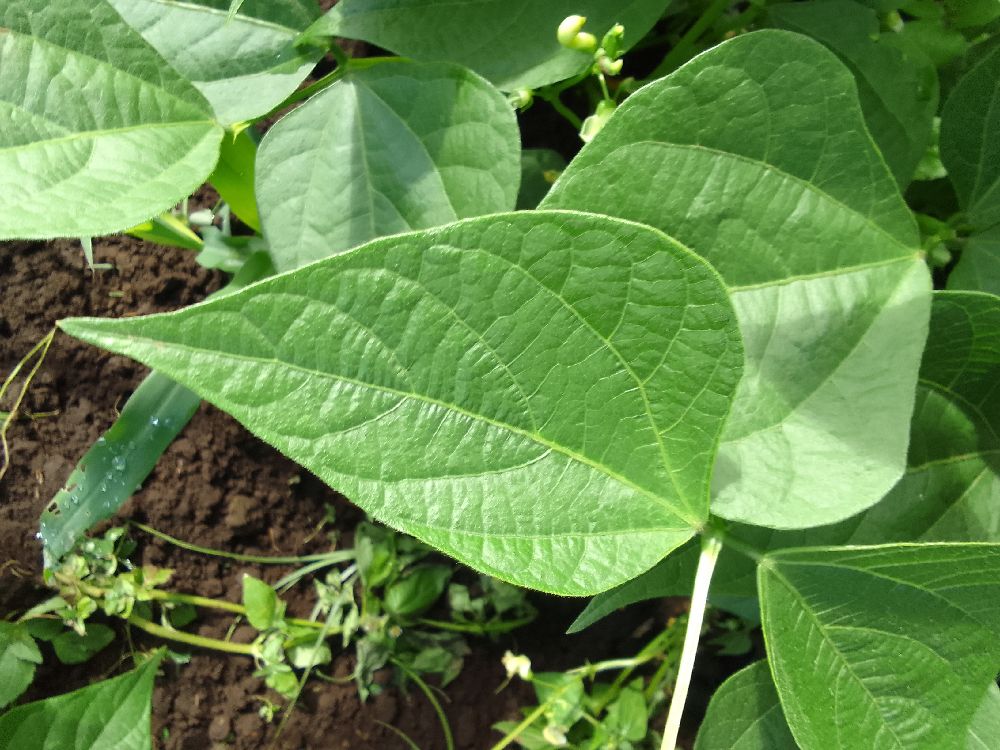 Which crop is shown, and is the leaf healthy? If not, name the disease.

common bean, healthy
